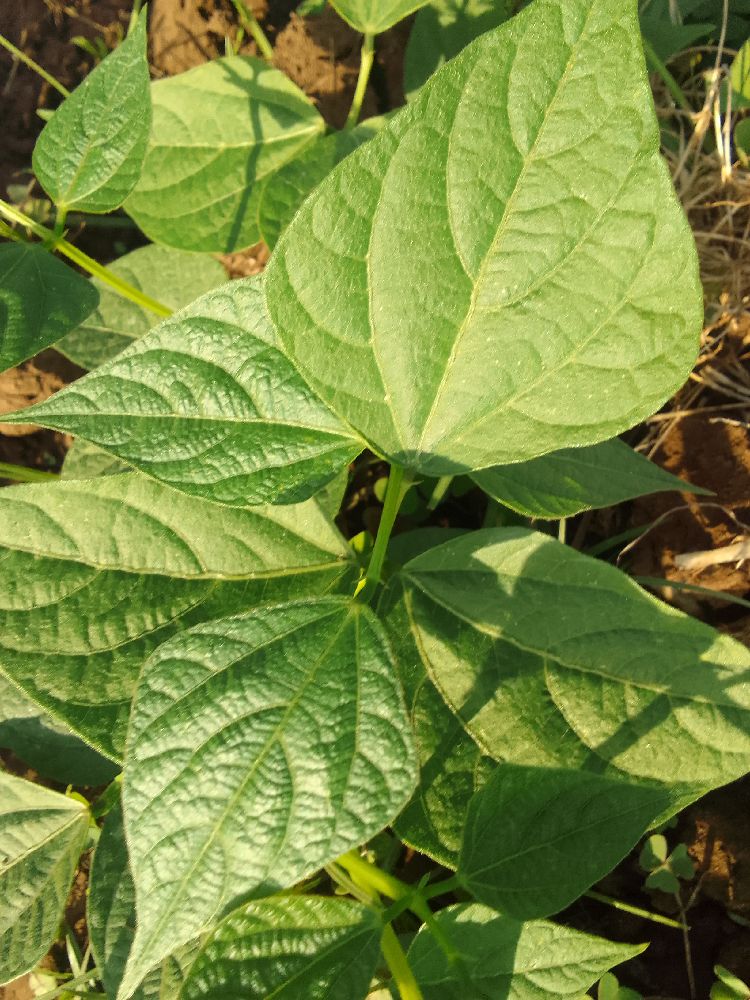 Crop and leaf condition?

common bean, healthy
